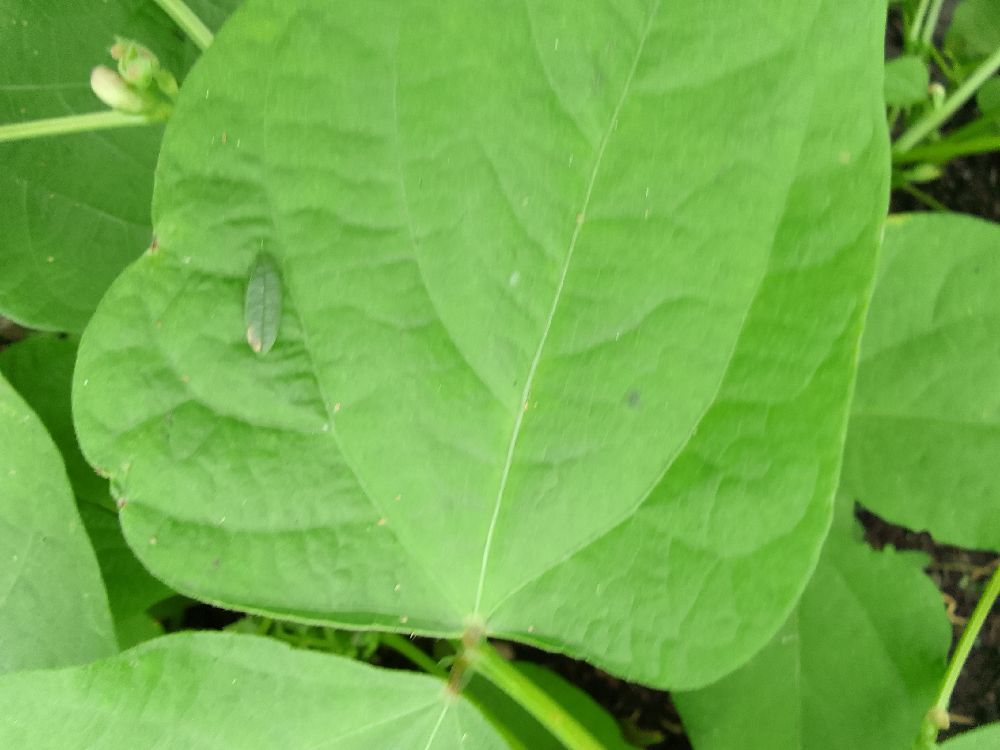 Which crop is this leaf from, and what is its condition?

common bean, healthy
